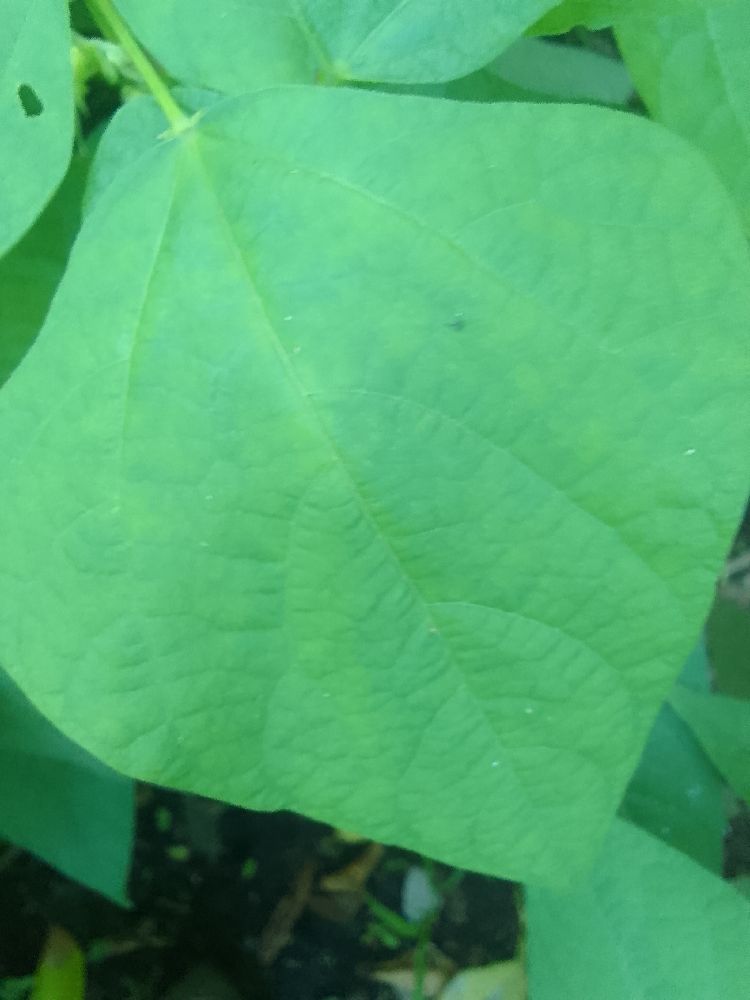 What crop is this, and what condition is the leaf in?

common bean, healthy
